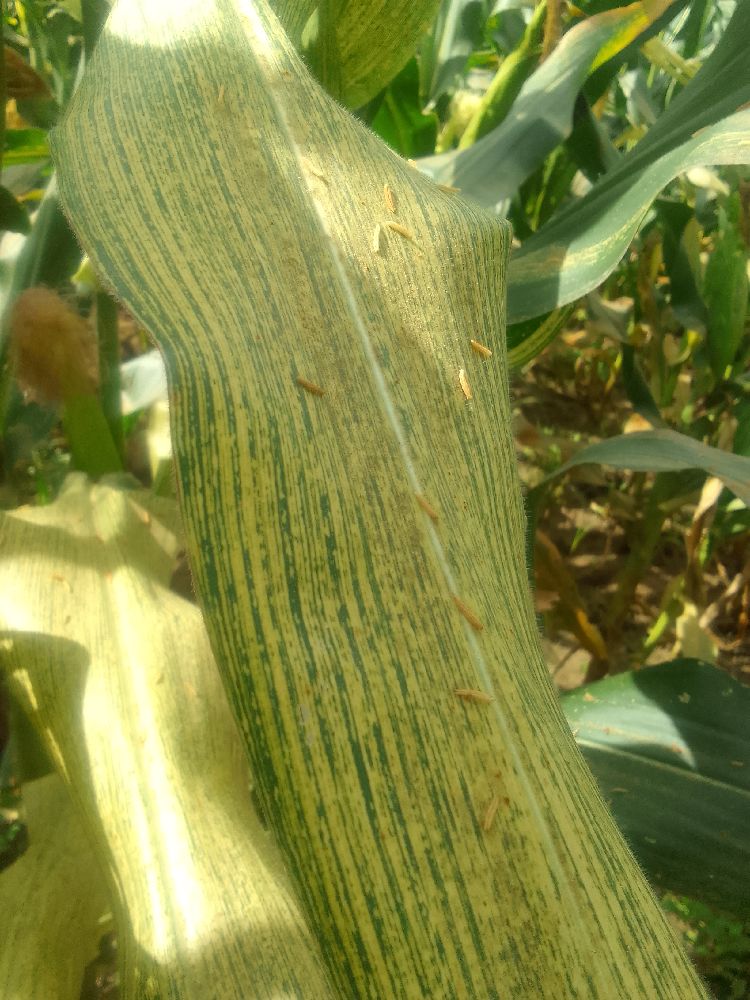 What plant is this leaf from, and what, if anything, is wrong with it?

maize, maize streak virus
